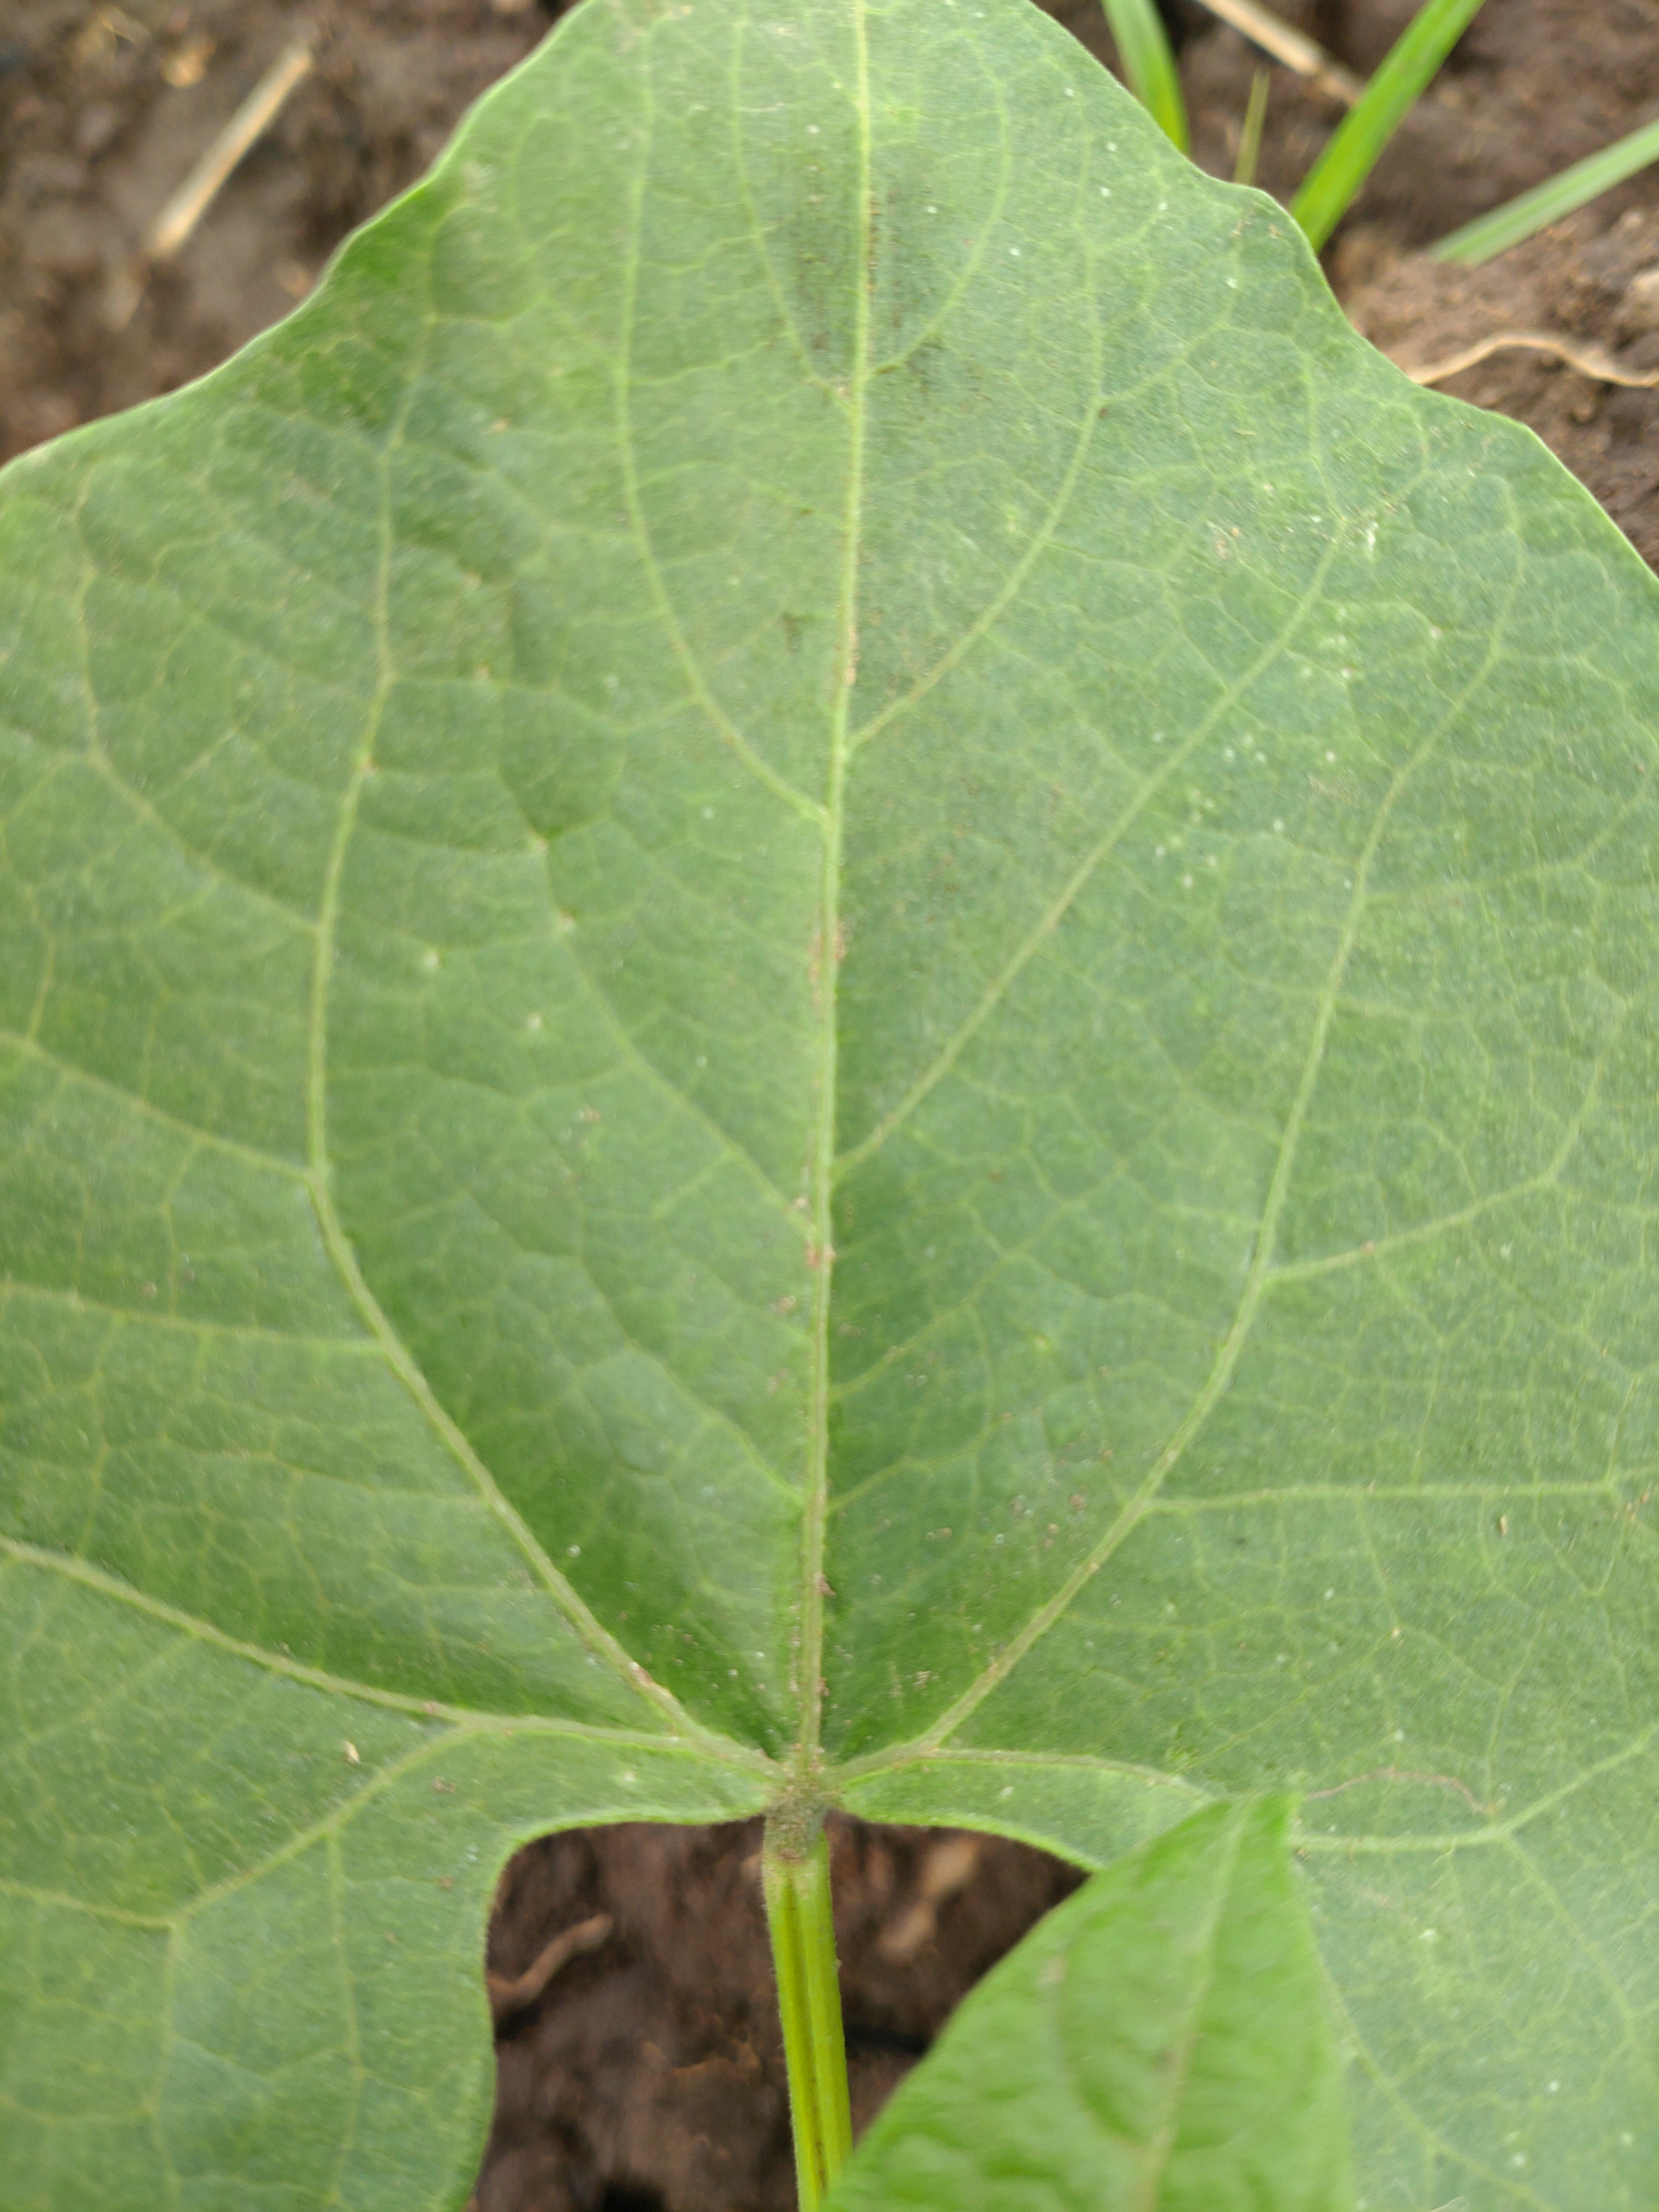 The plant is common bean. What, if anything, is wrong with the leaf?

healthy
